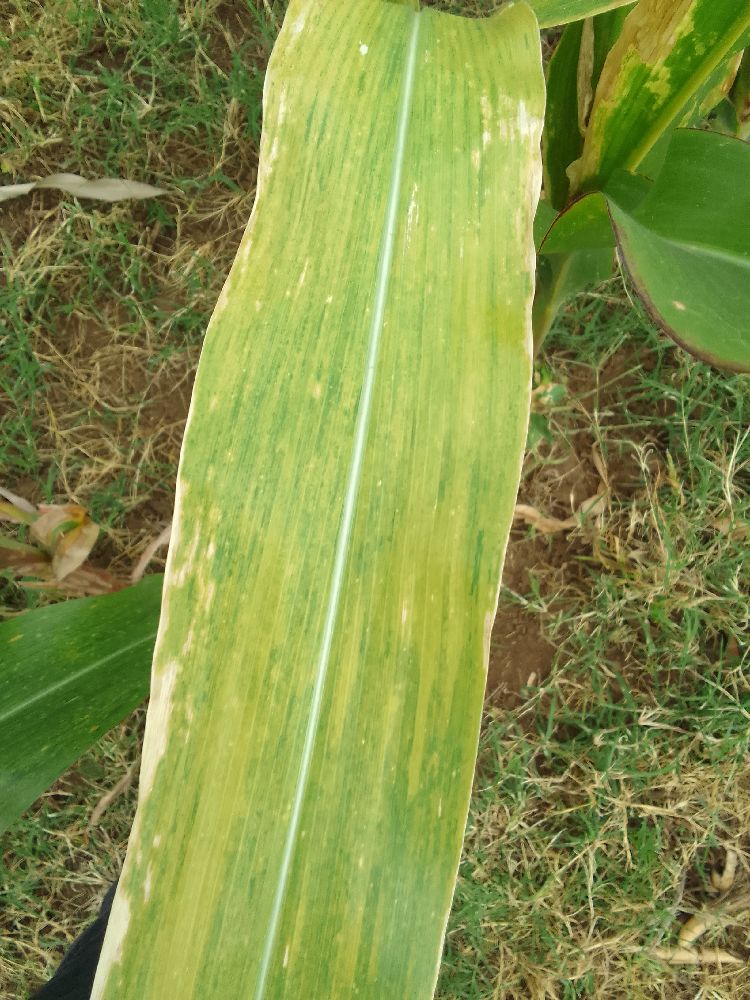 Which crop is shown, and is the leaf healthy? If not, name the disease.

maize, maize lethal necrosis
